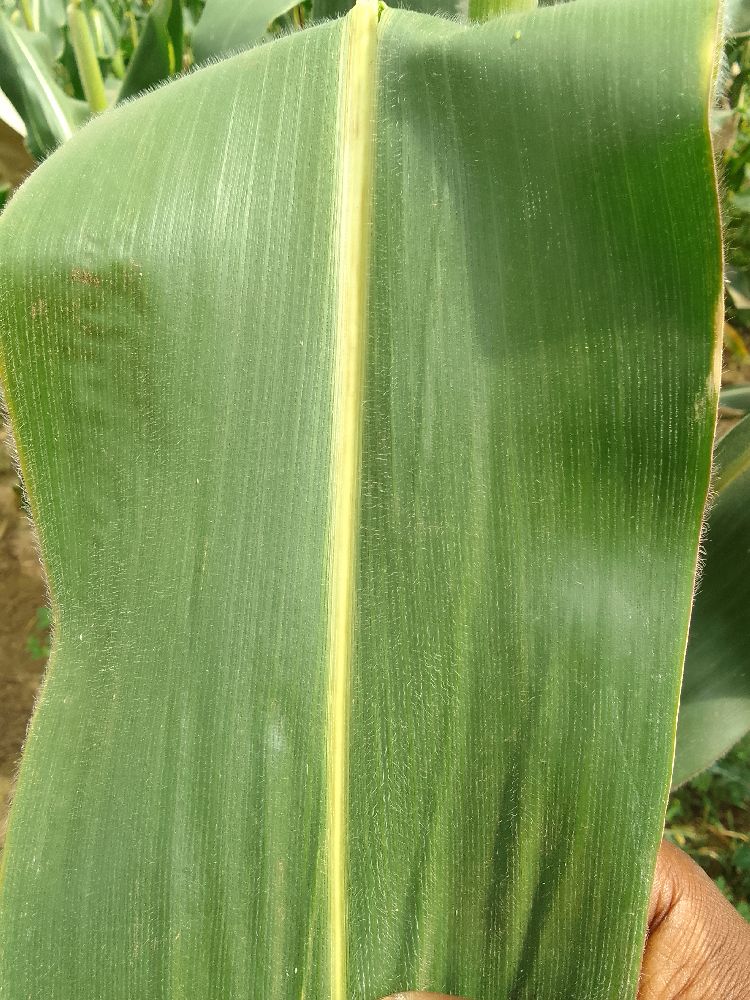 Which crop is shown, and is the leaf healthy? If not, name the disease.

maize, healthy
